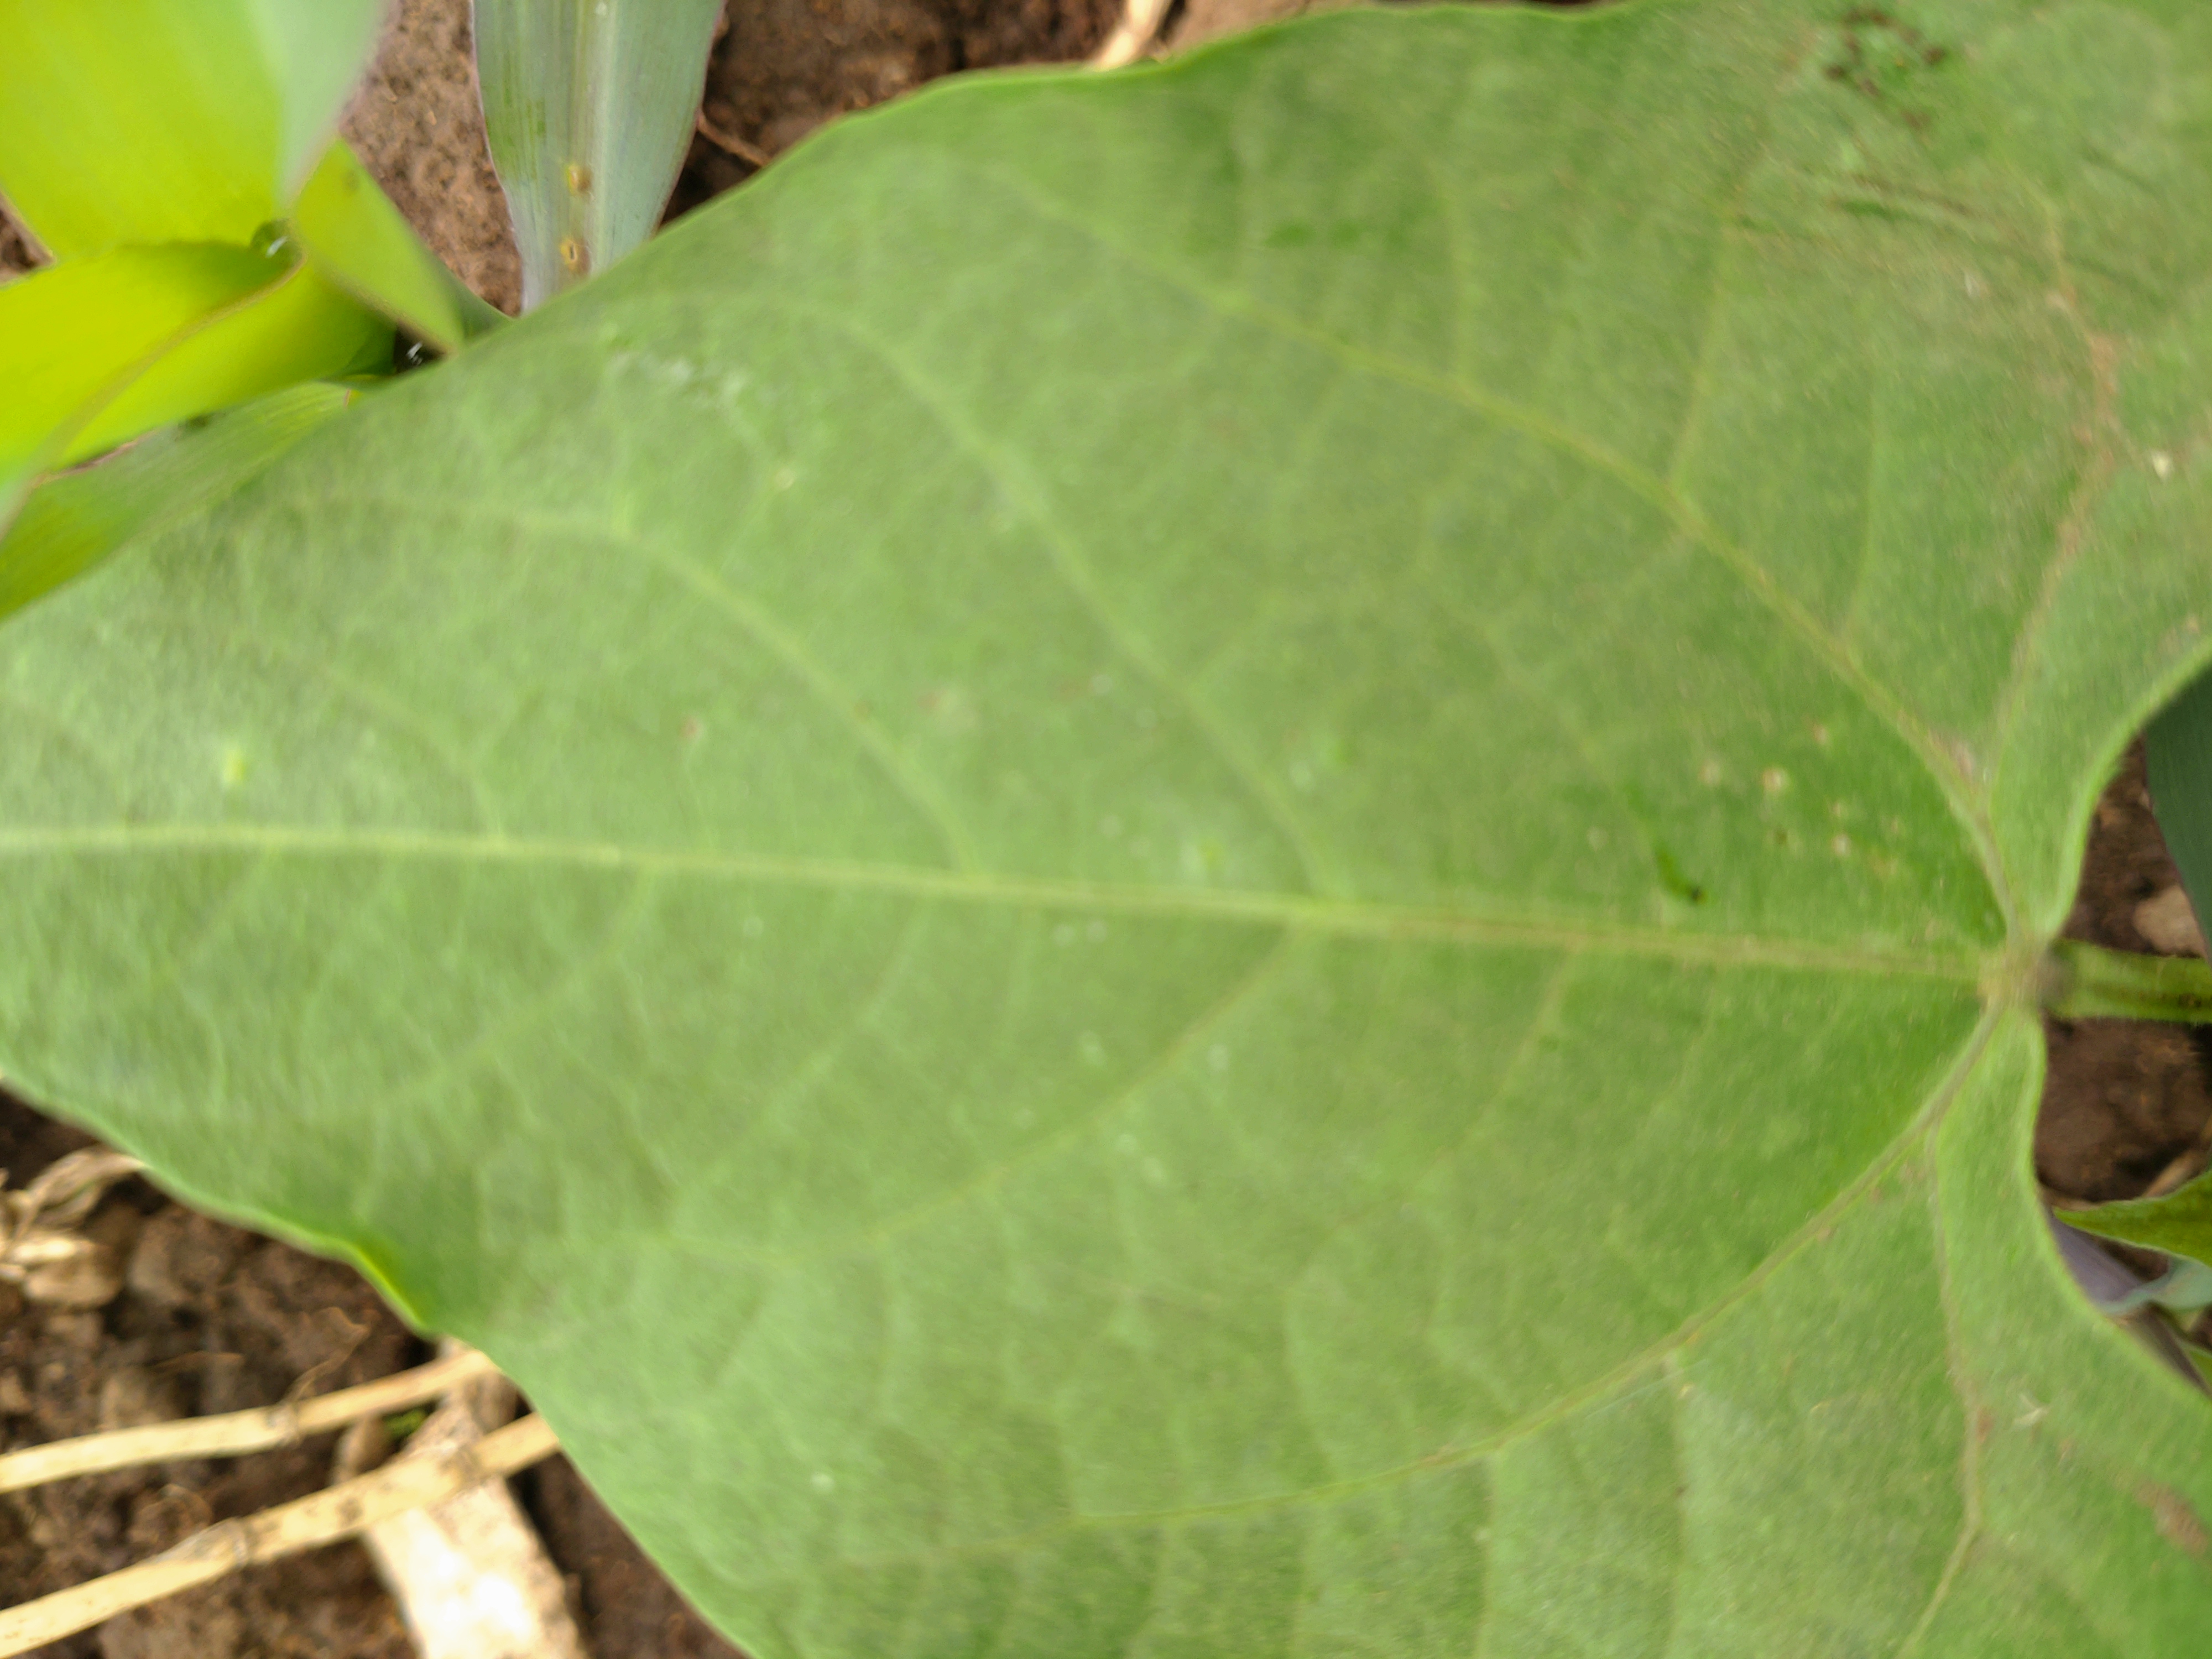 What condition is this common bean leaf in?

healthy
